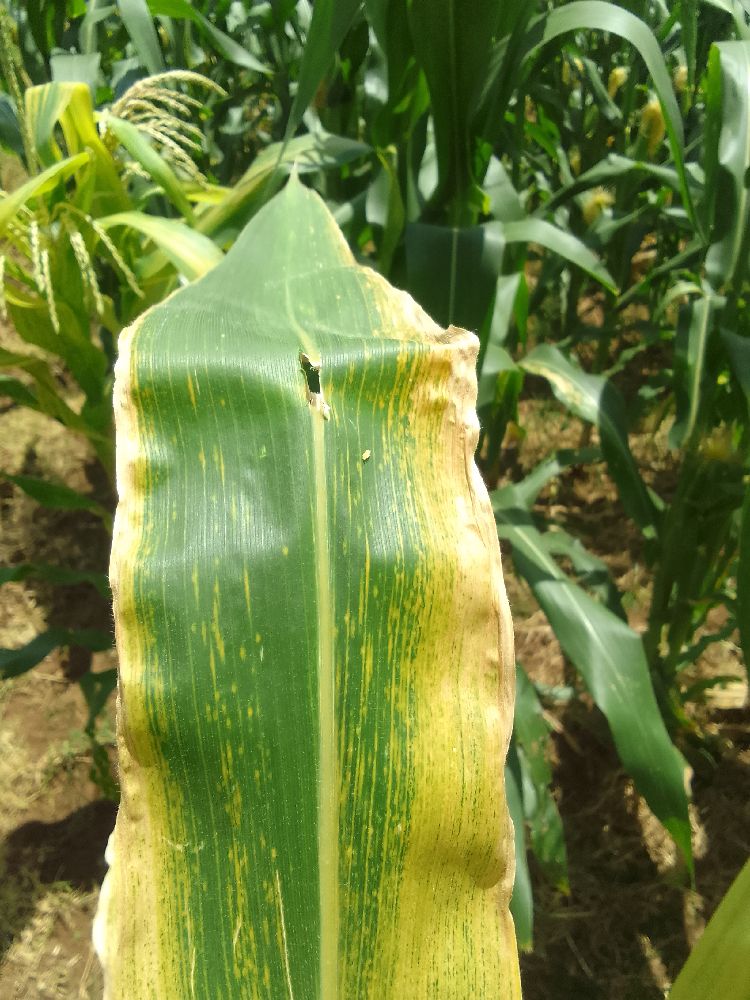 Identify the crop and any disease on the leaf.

maize, maize lethal necrosis
